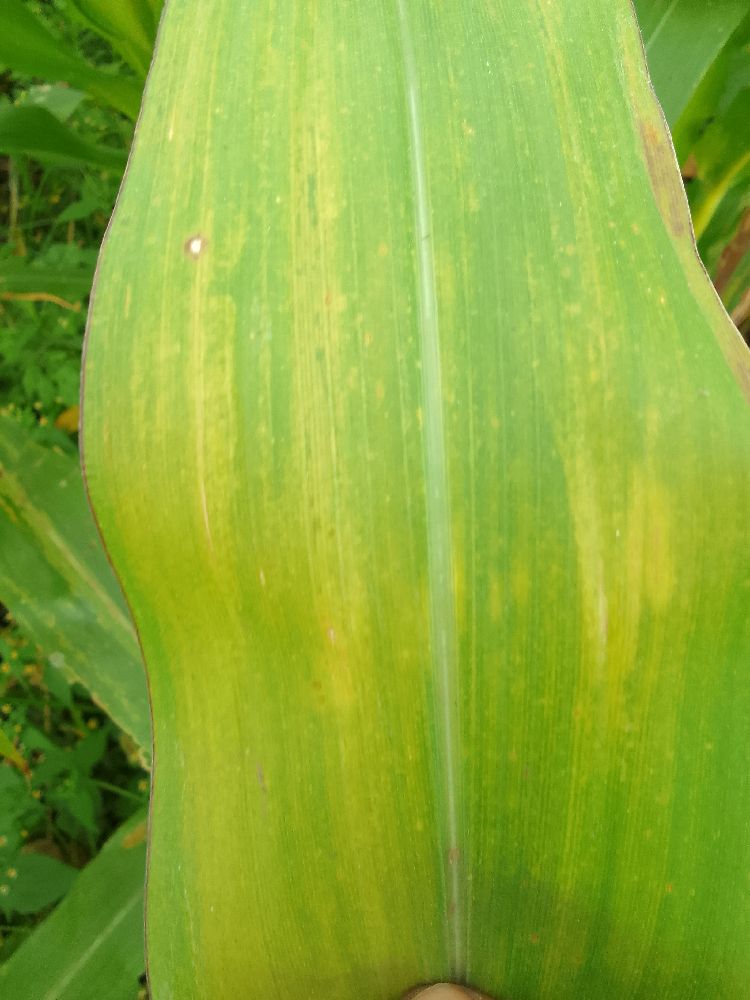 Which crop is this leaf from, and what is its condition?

maize, maize lethal necrosis
